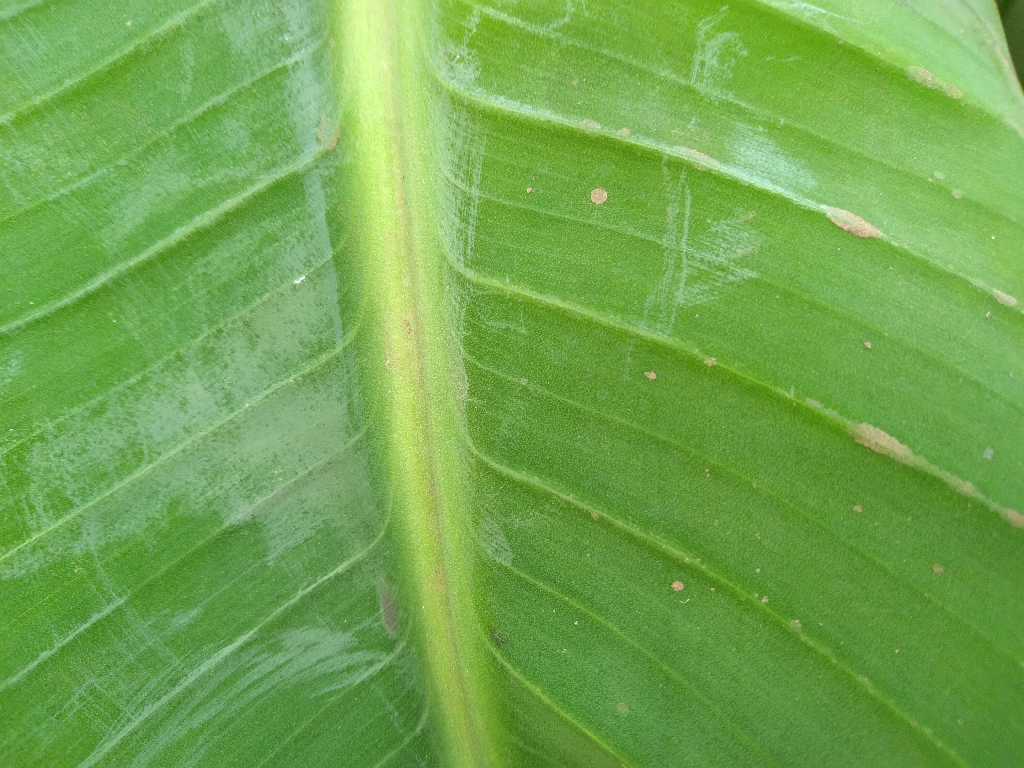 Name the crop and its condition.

banana, healthy
